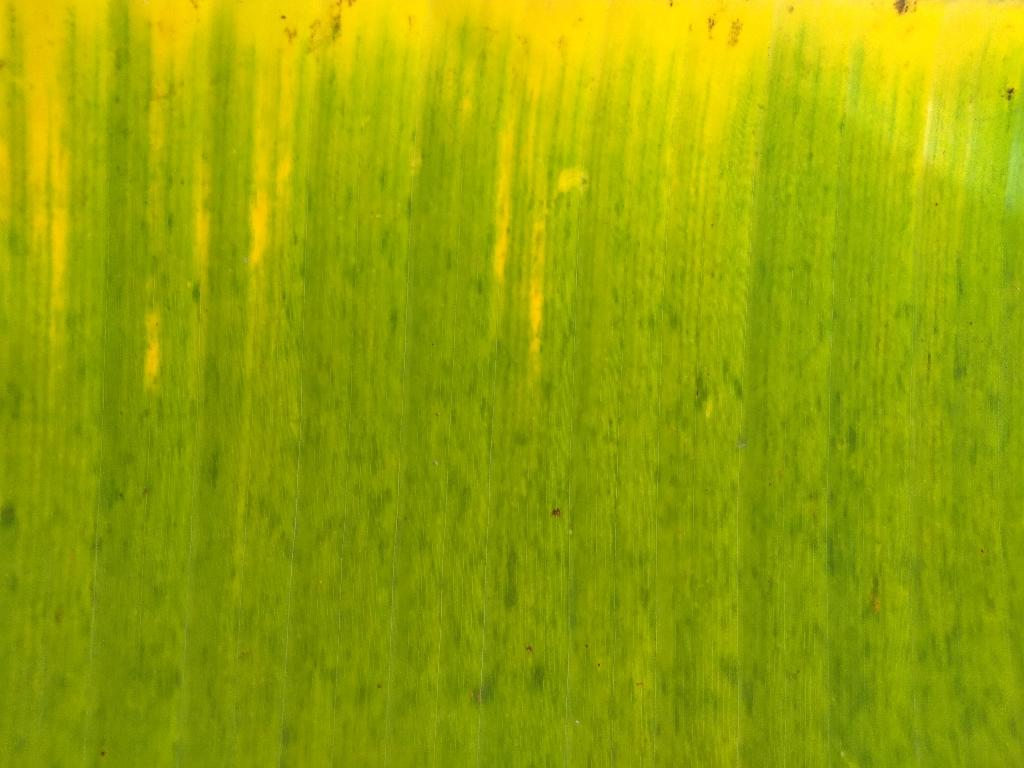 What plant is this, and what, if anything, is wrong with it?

banana, fusarium wilt race 1
